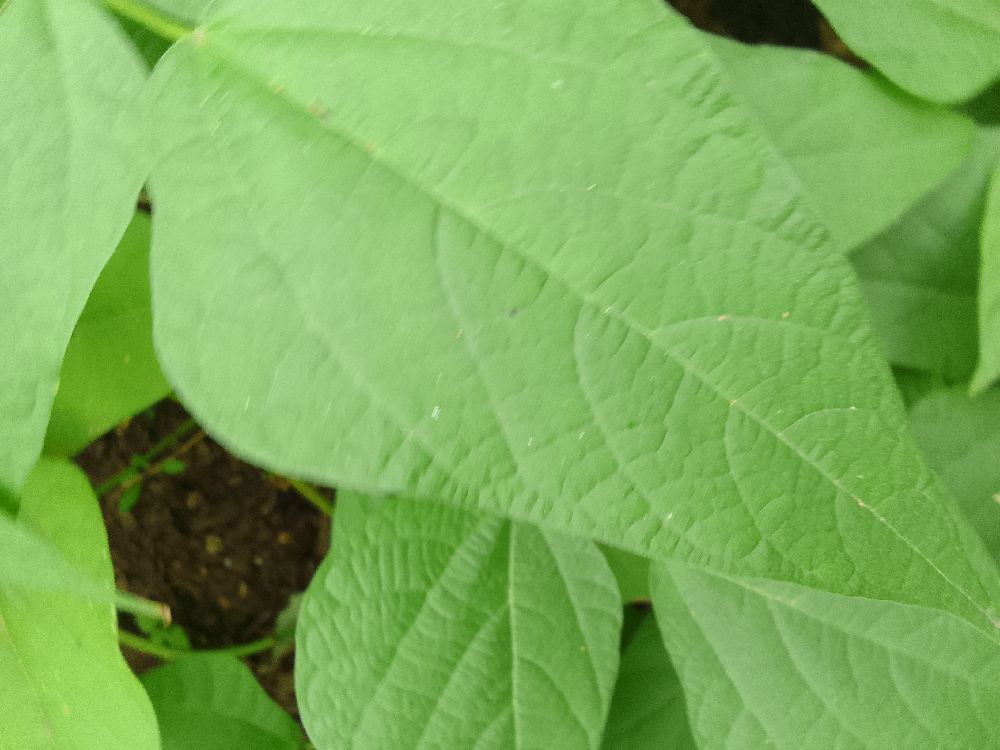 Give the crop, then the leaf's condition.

common bean, healthy
